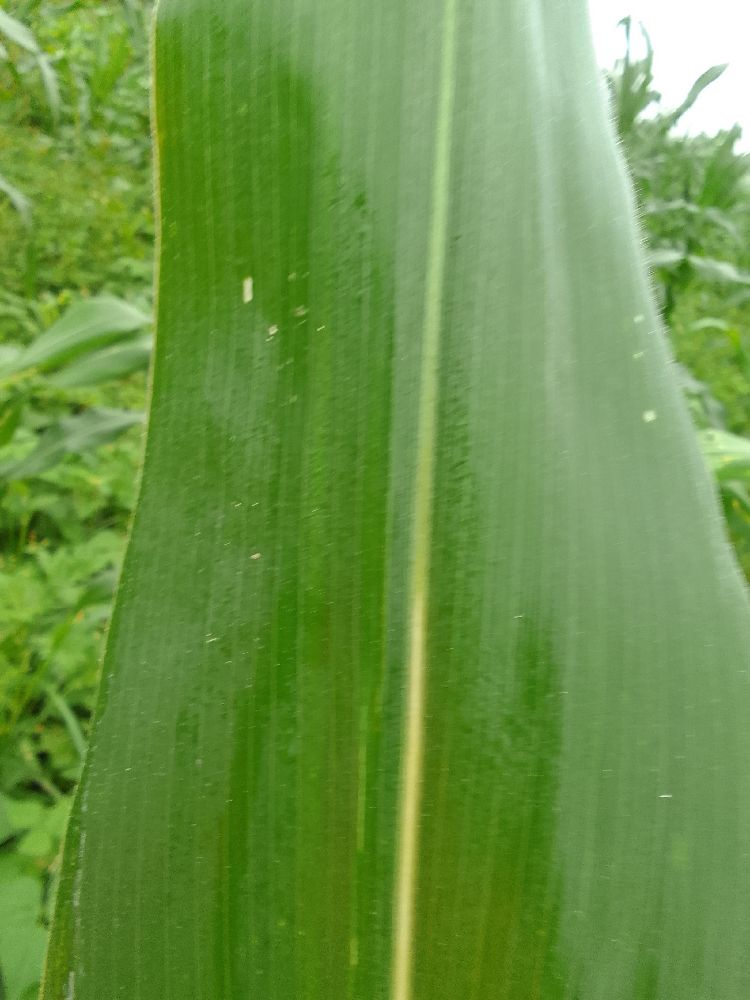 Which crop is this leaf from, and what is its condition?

maize, healthy
